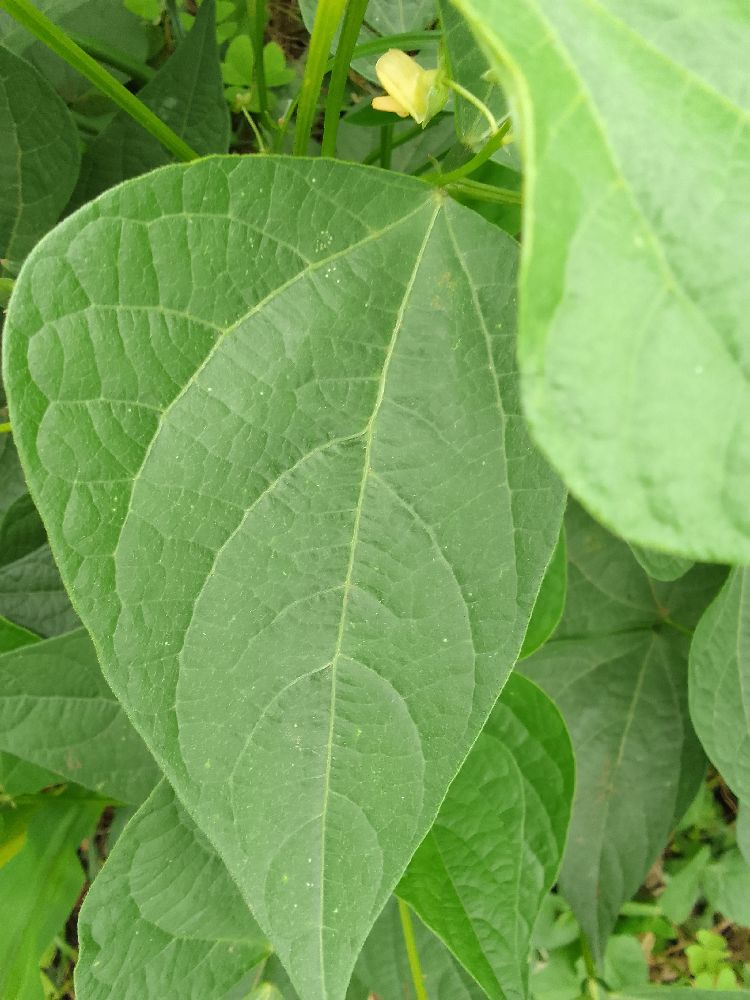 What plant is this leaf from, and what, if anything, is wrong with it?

common bean, healthy
